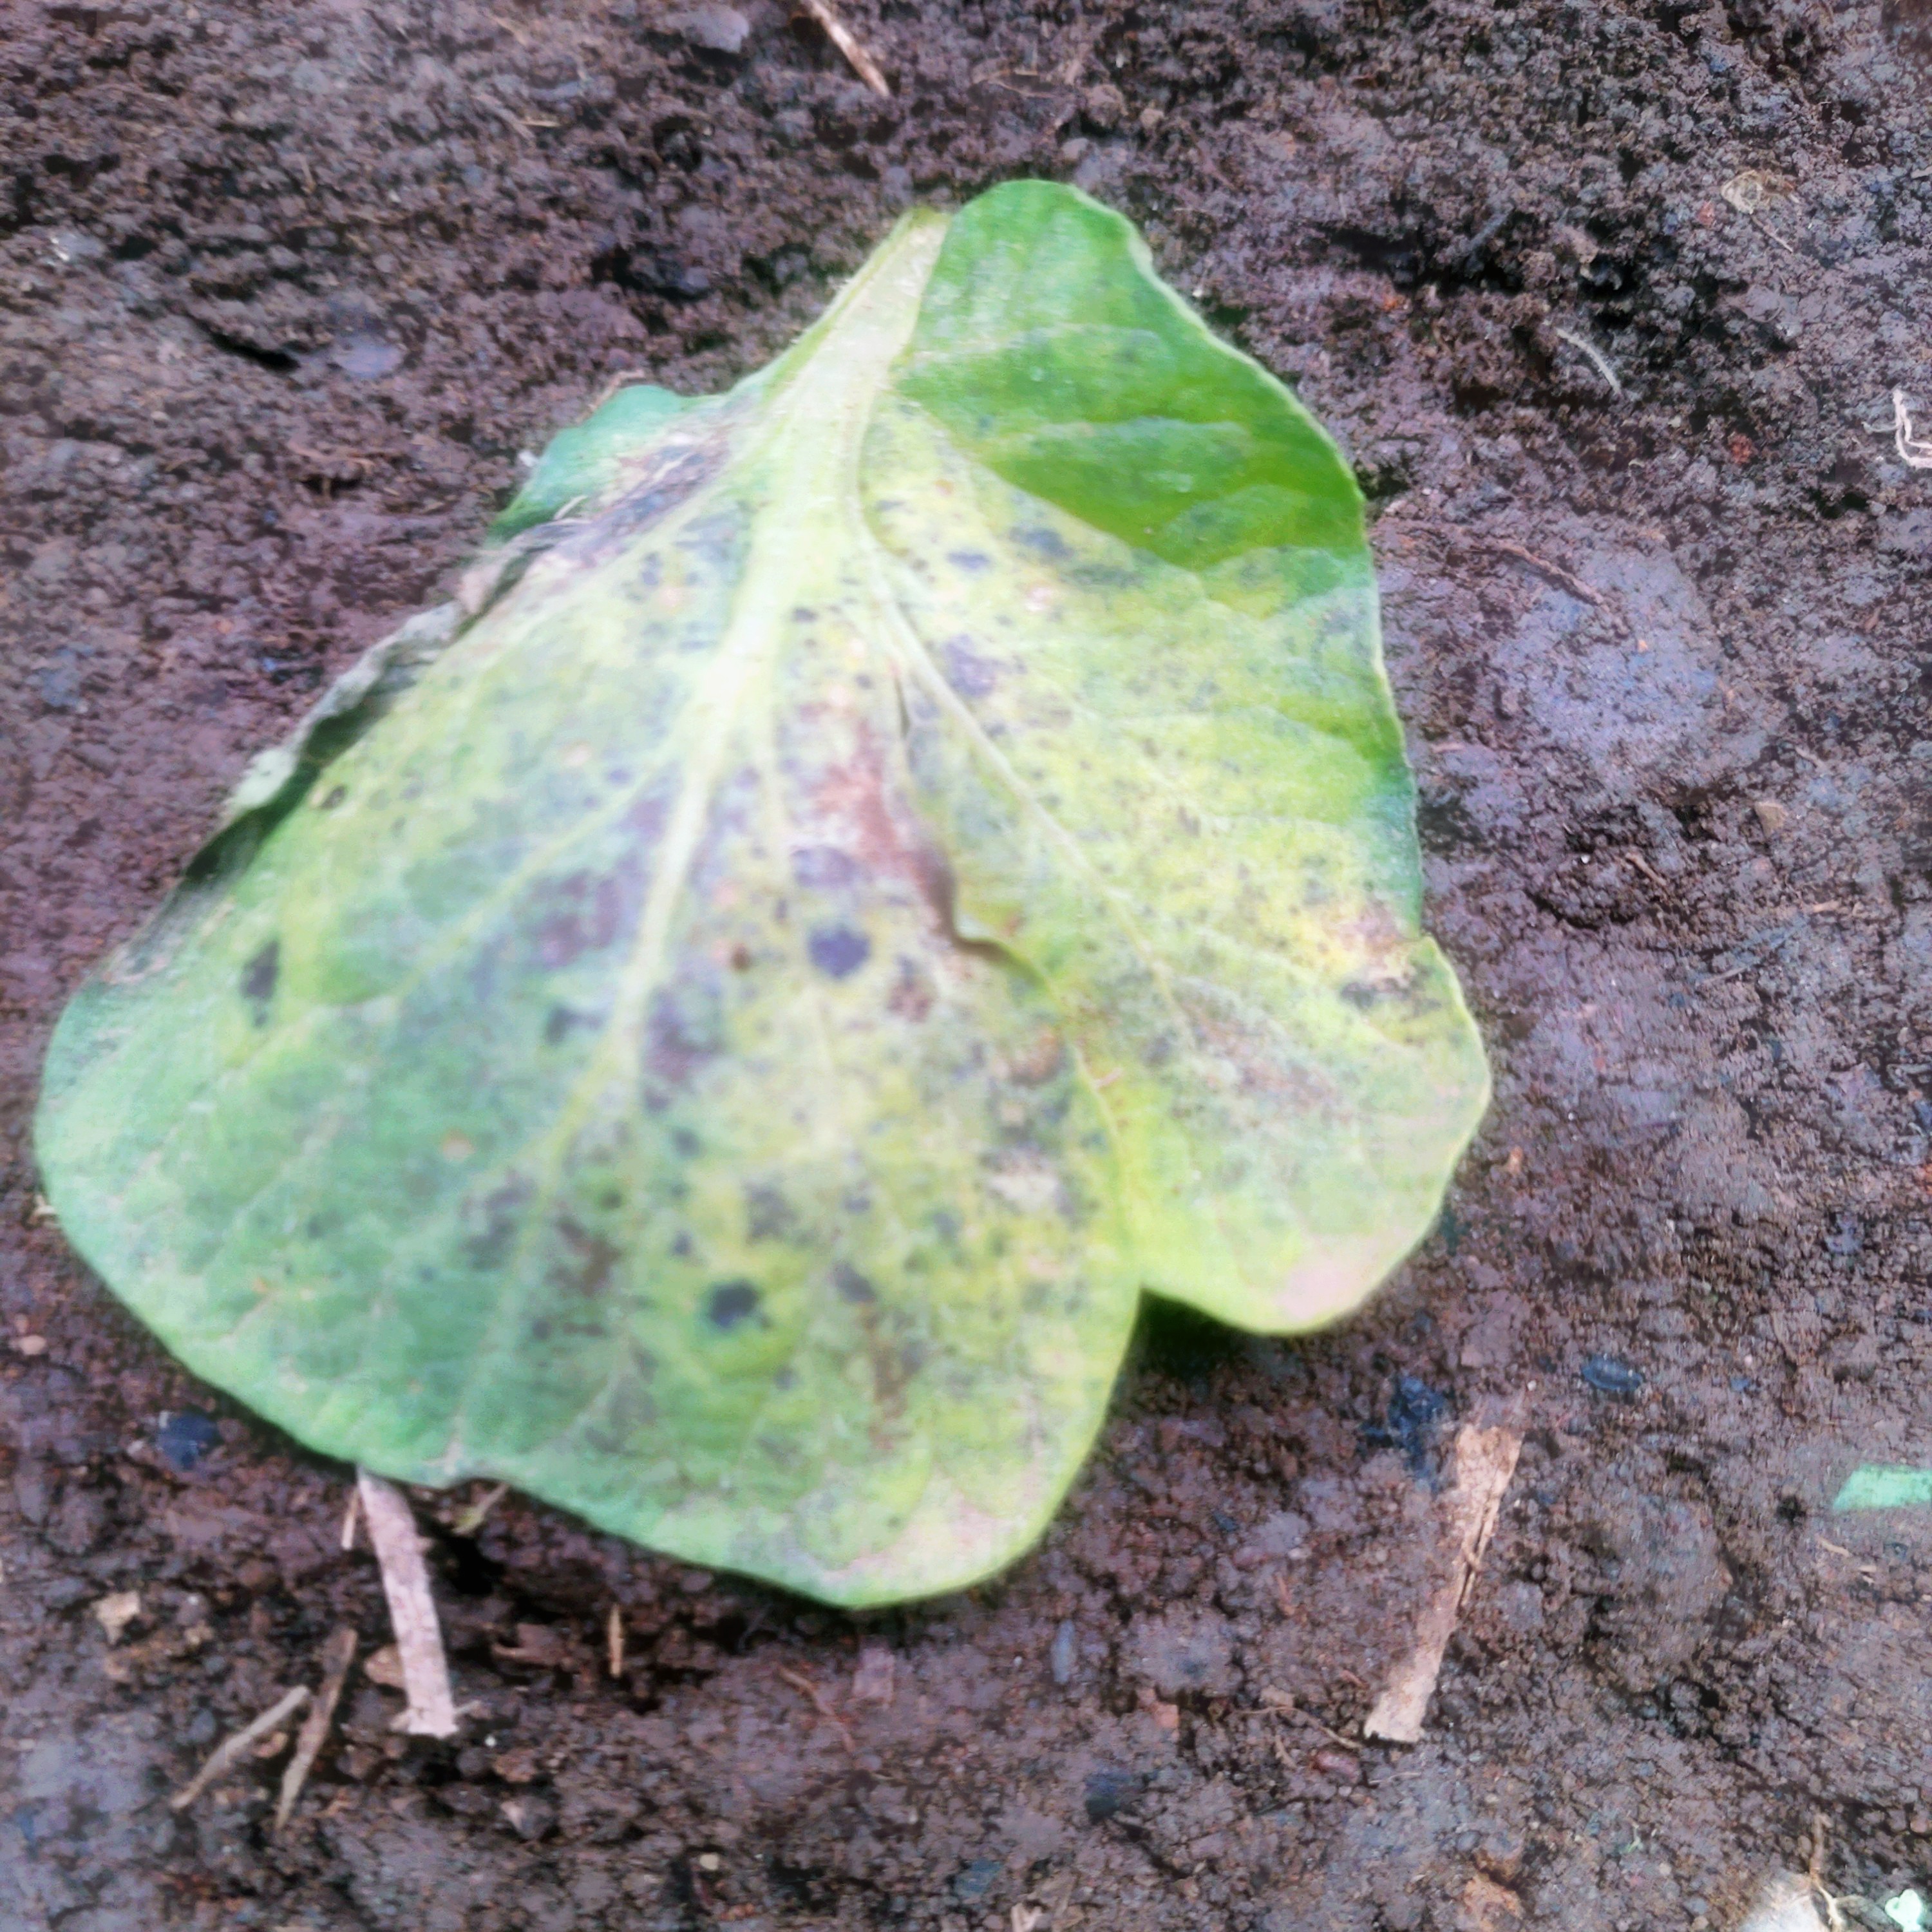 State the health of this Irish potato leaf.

late blight
